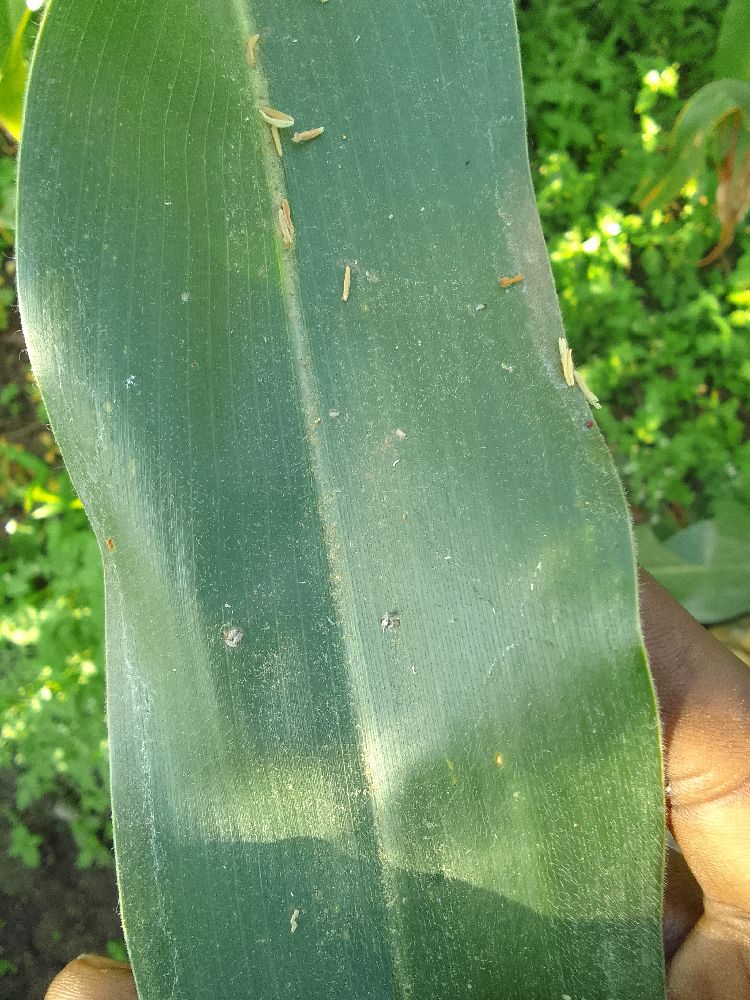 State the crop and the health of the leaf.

maize, healthy
